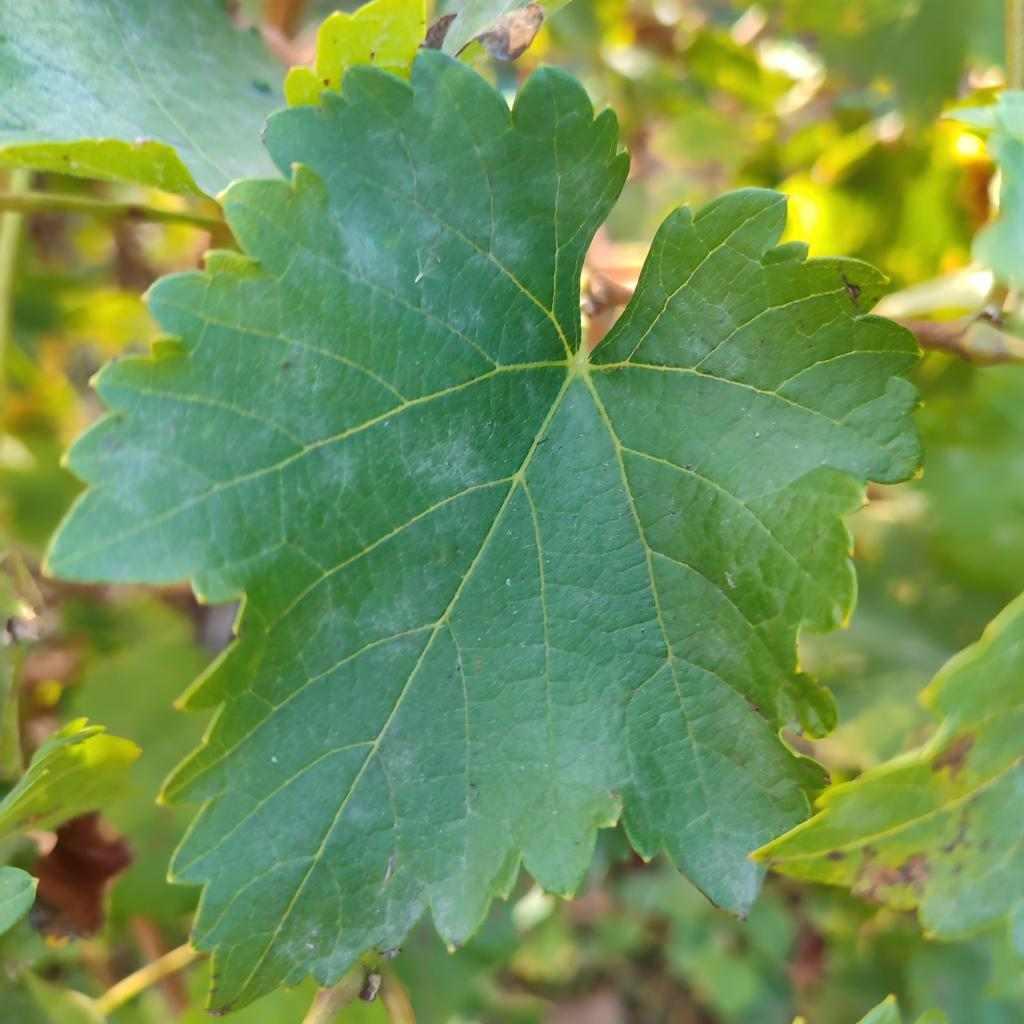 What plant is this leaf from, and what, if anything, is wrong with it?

grapevine, powdery mildew
